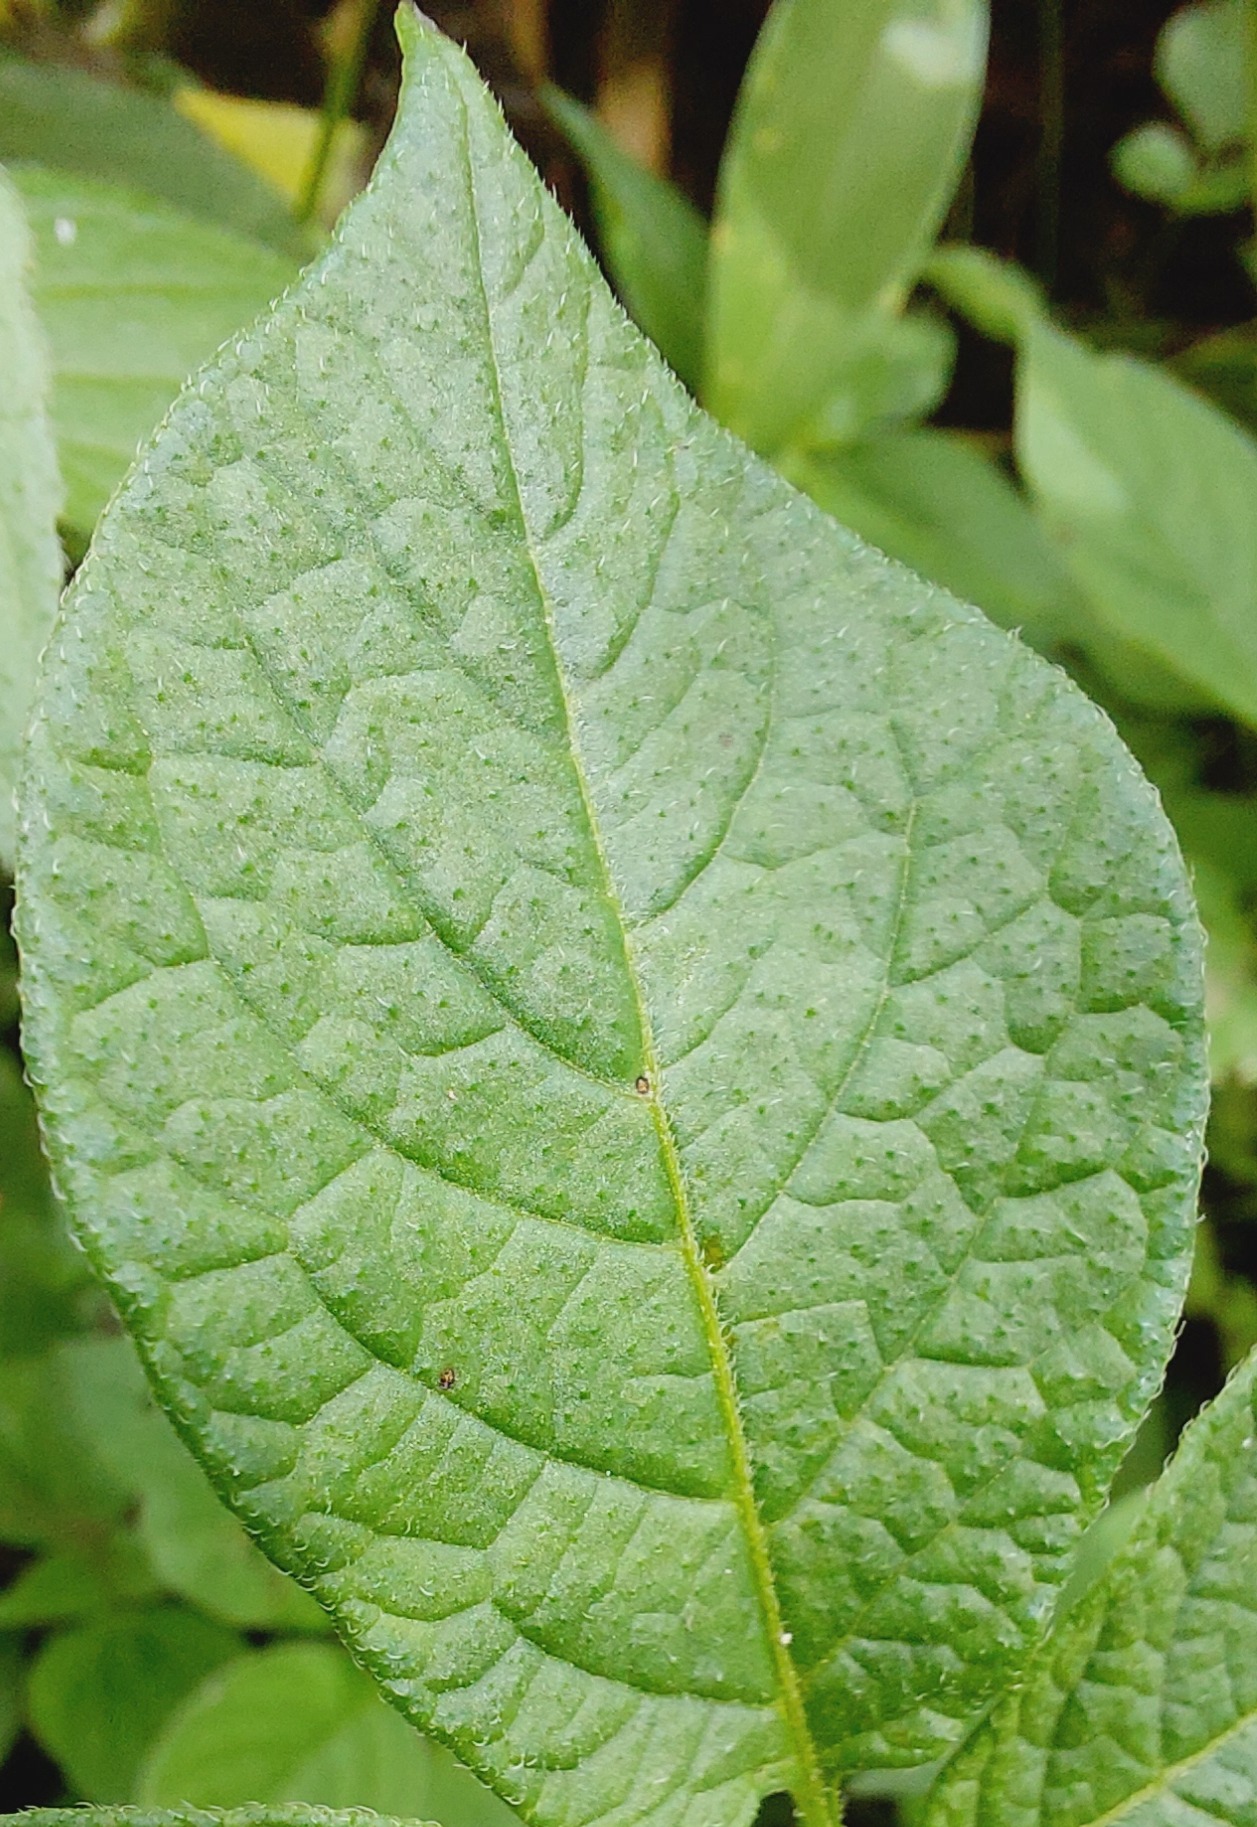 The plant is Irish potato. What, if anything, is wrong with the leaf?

healthy
